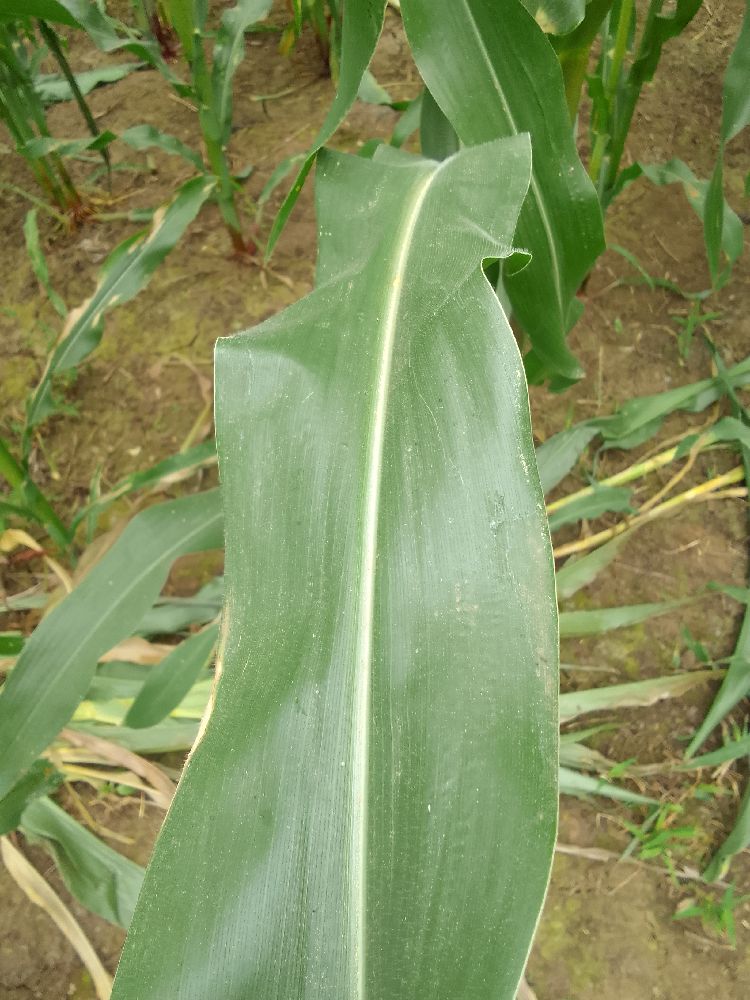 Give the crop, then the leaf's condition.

maize, healthy
